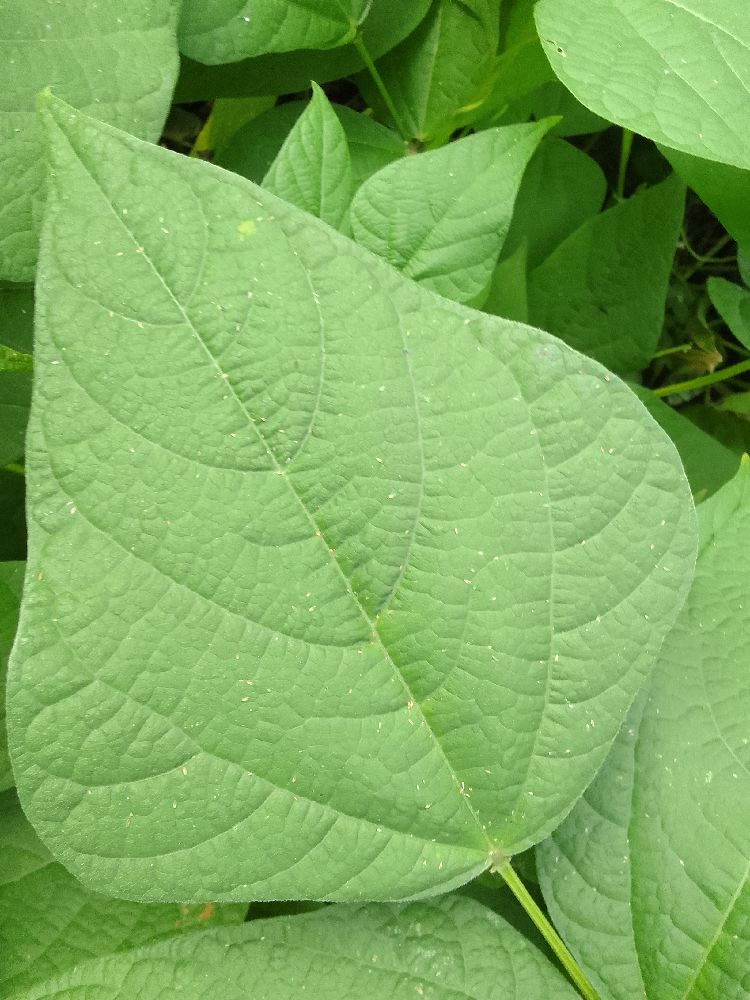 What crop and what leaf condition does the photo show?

common bean, healthy
